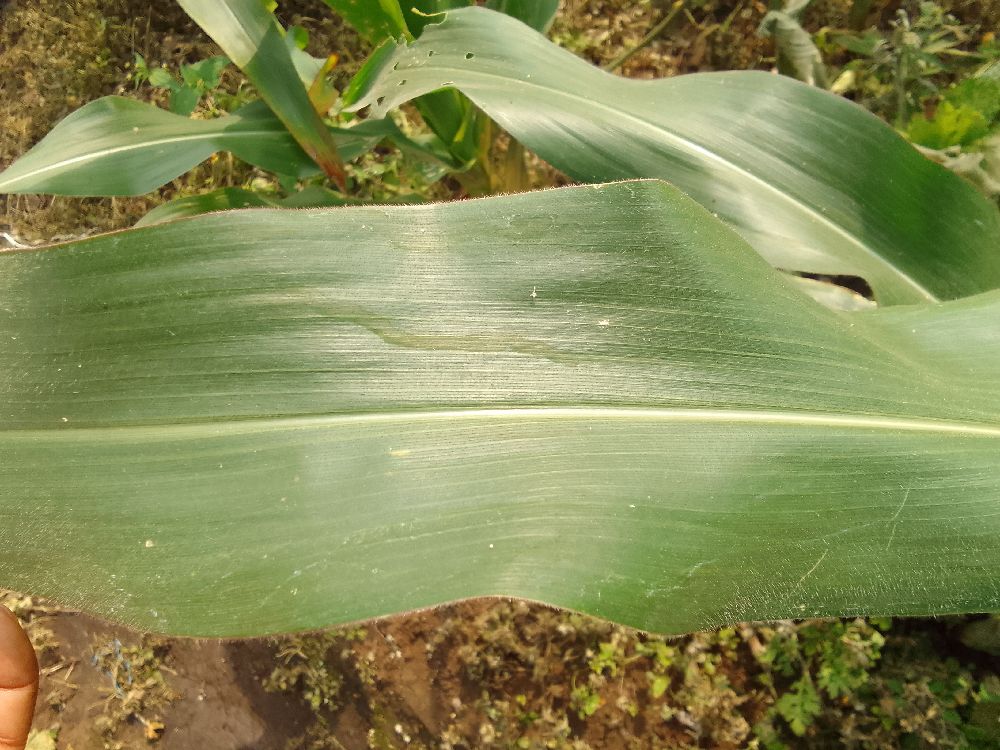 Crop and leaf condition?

maize, healthy
